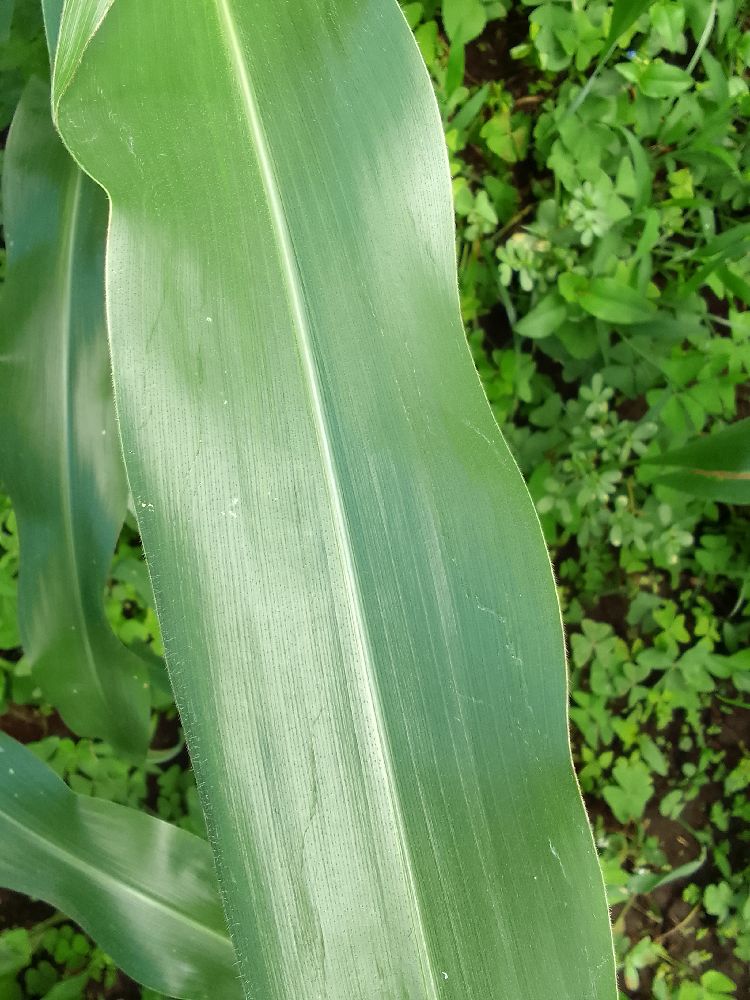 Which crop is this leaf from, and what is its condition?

maize, healthy
